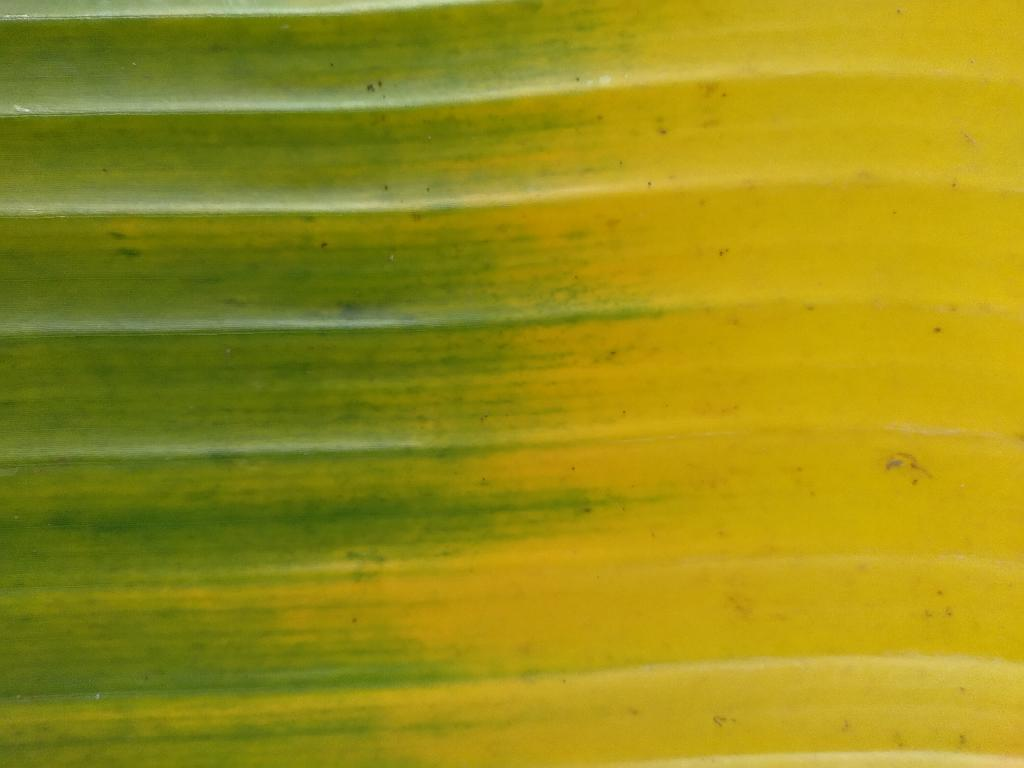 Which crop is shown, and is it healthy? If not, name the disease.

banana, fusarium wilt race 1
